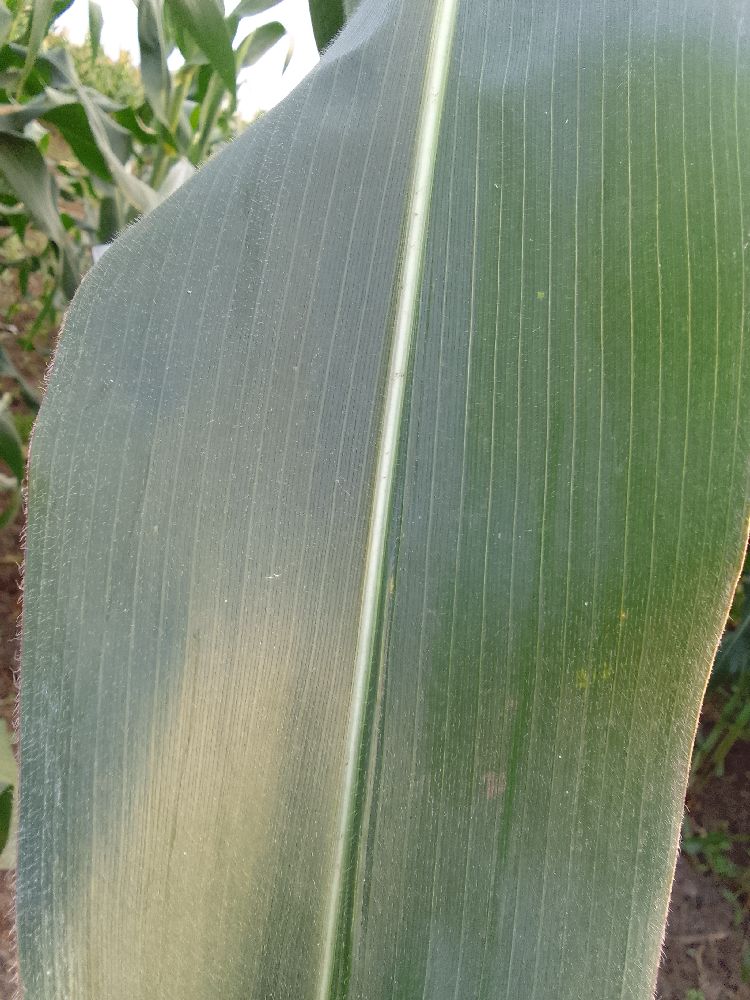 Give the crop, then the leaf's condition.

maize, healthy
